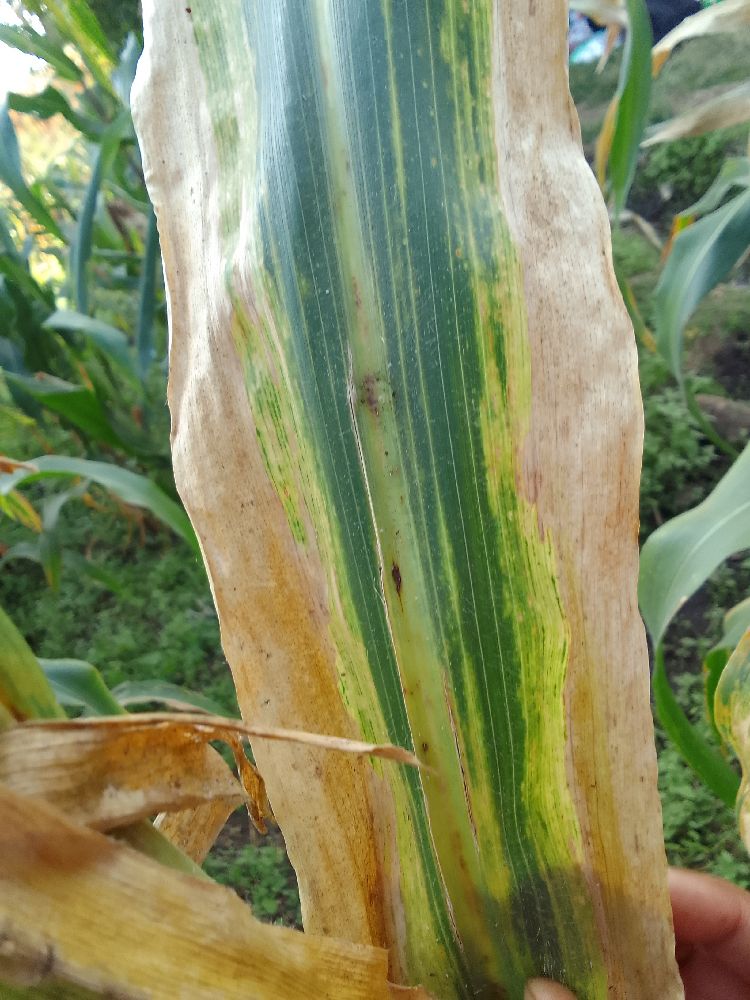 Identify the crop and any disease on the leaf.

maize, maize lethal necrosis
